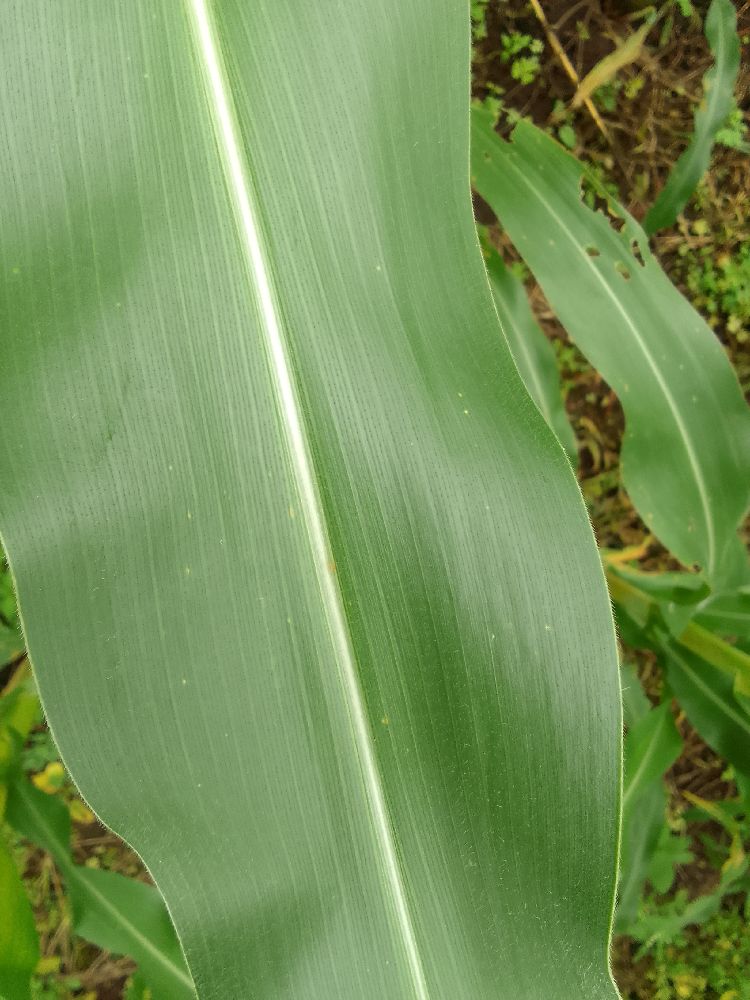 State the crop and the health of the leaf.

maize, healthy
